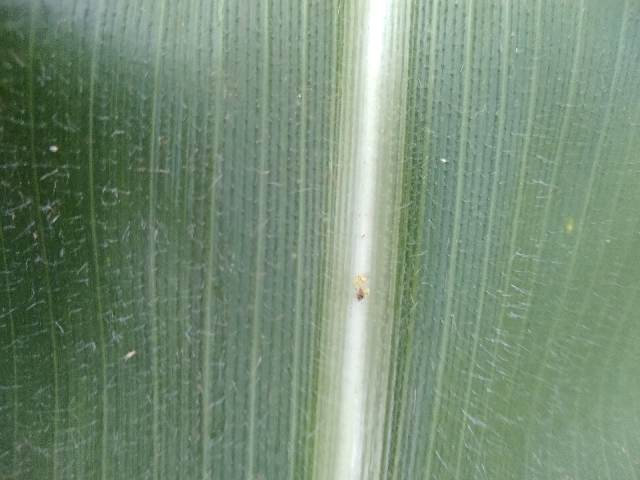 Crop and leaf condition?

maize, healthy
